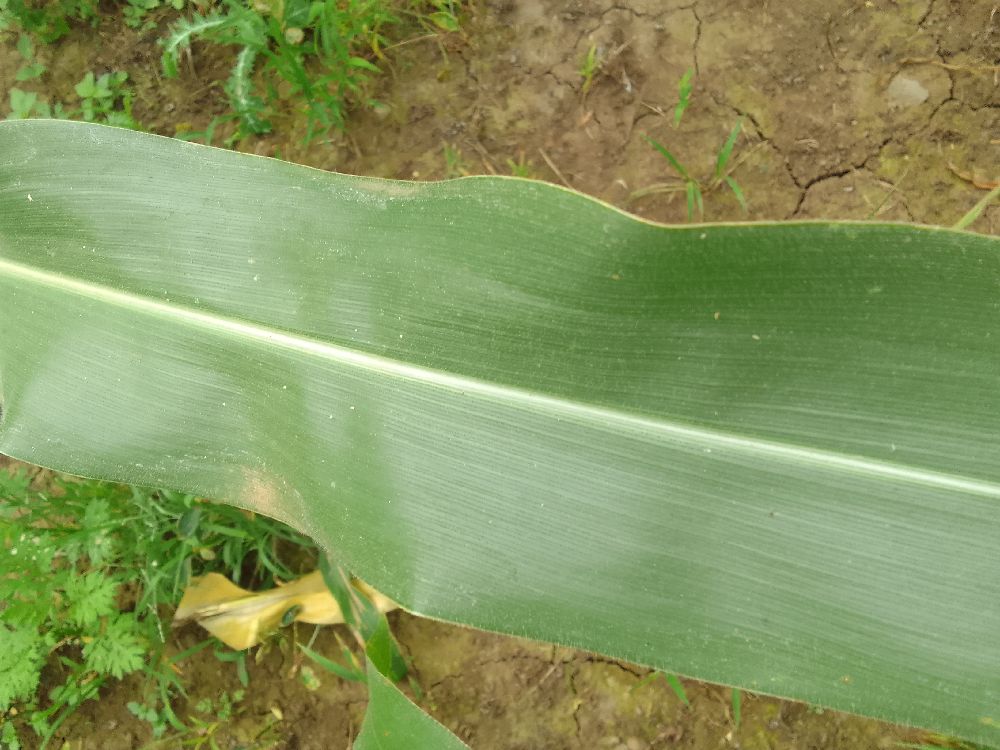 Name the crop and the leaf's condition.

maize, healthy
